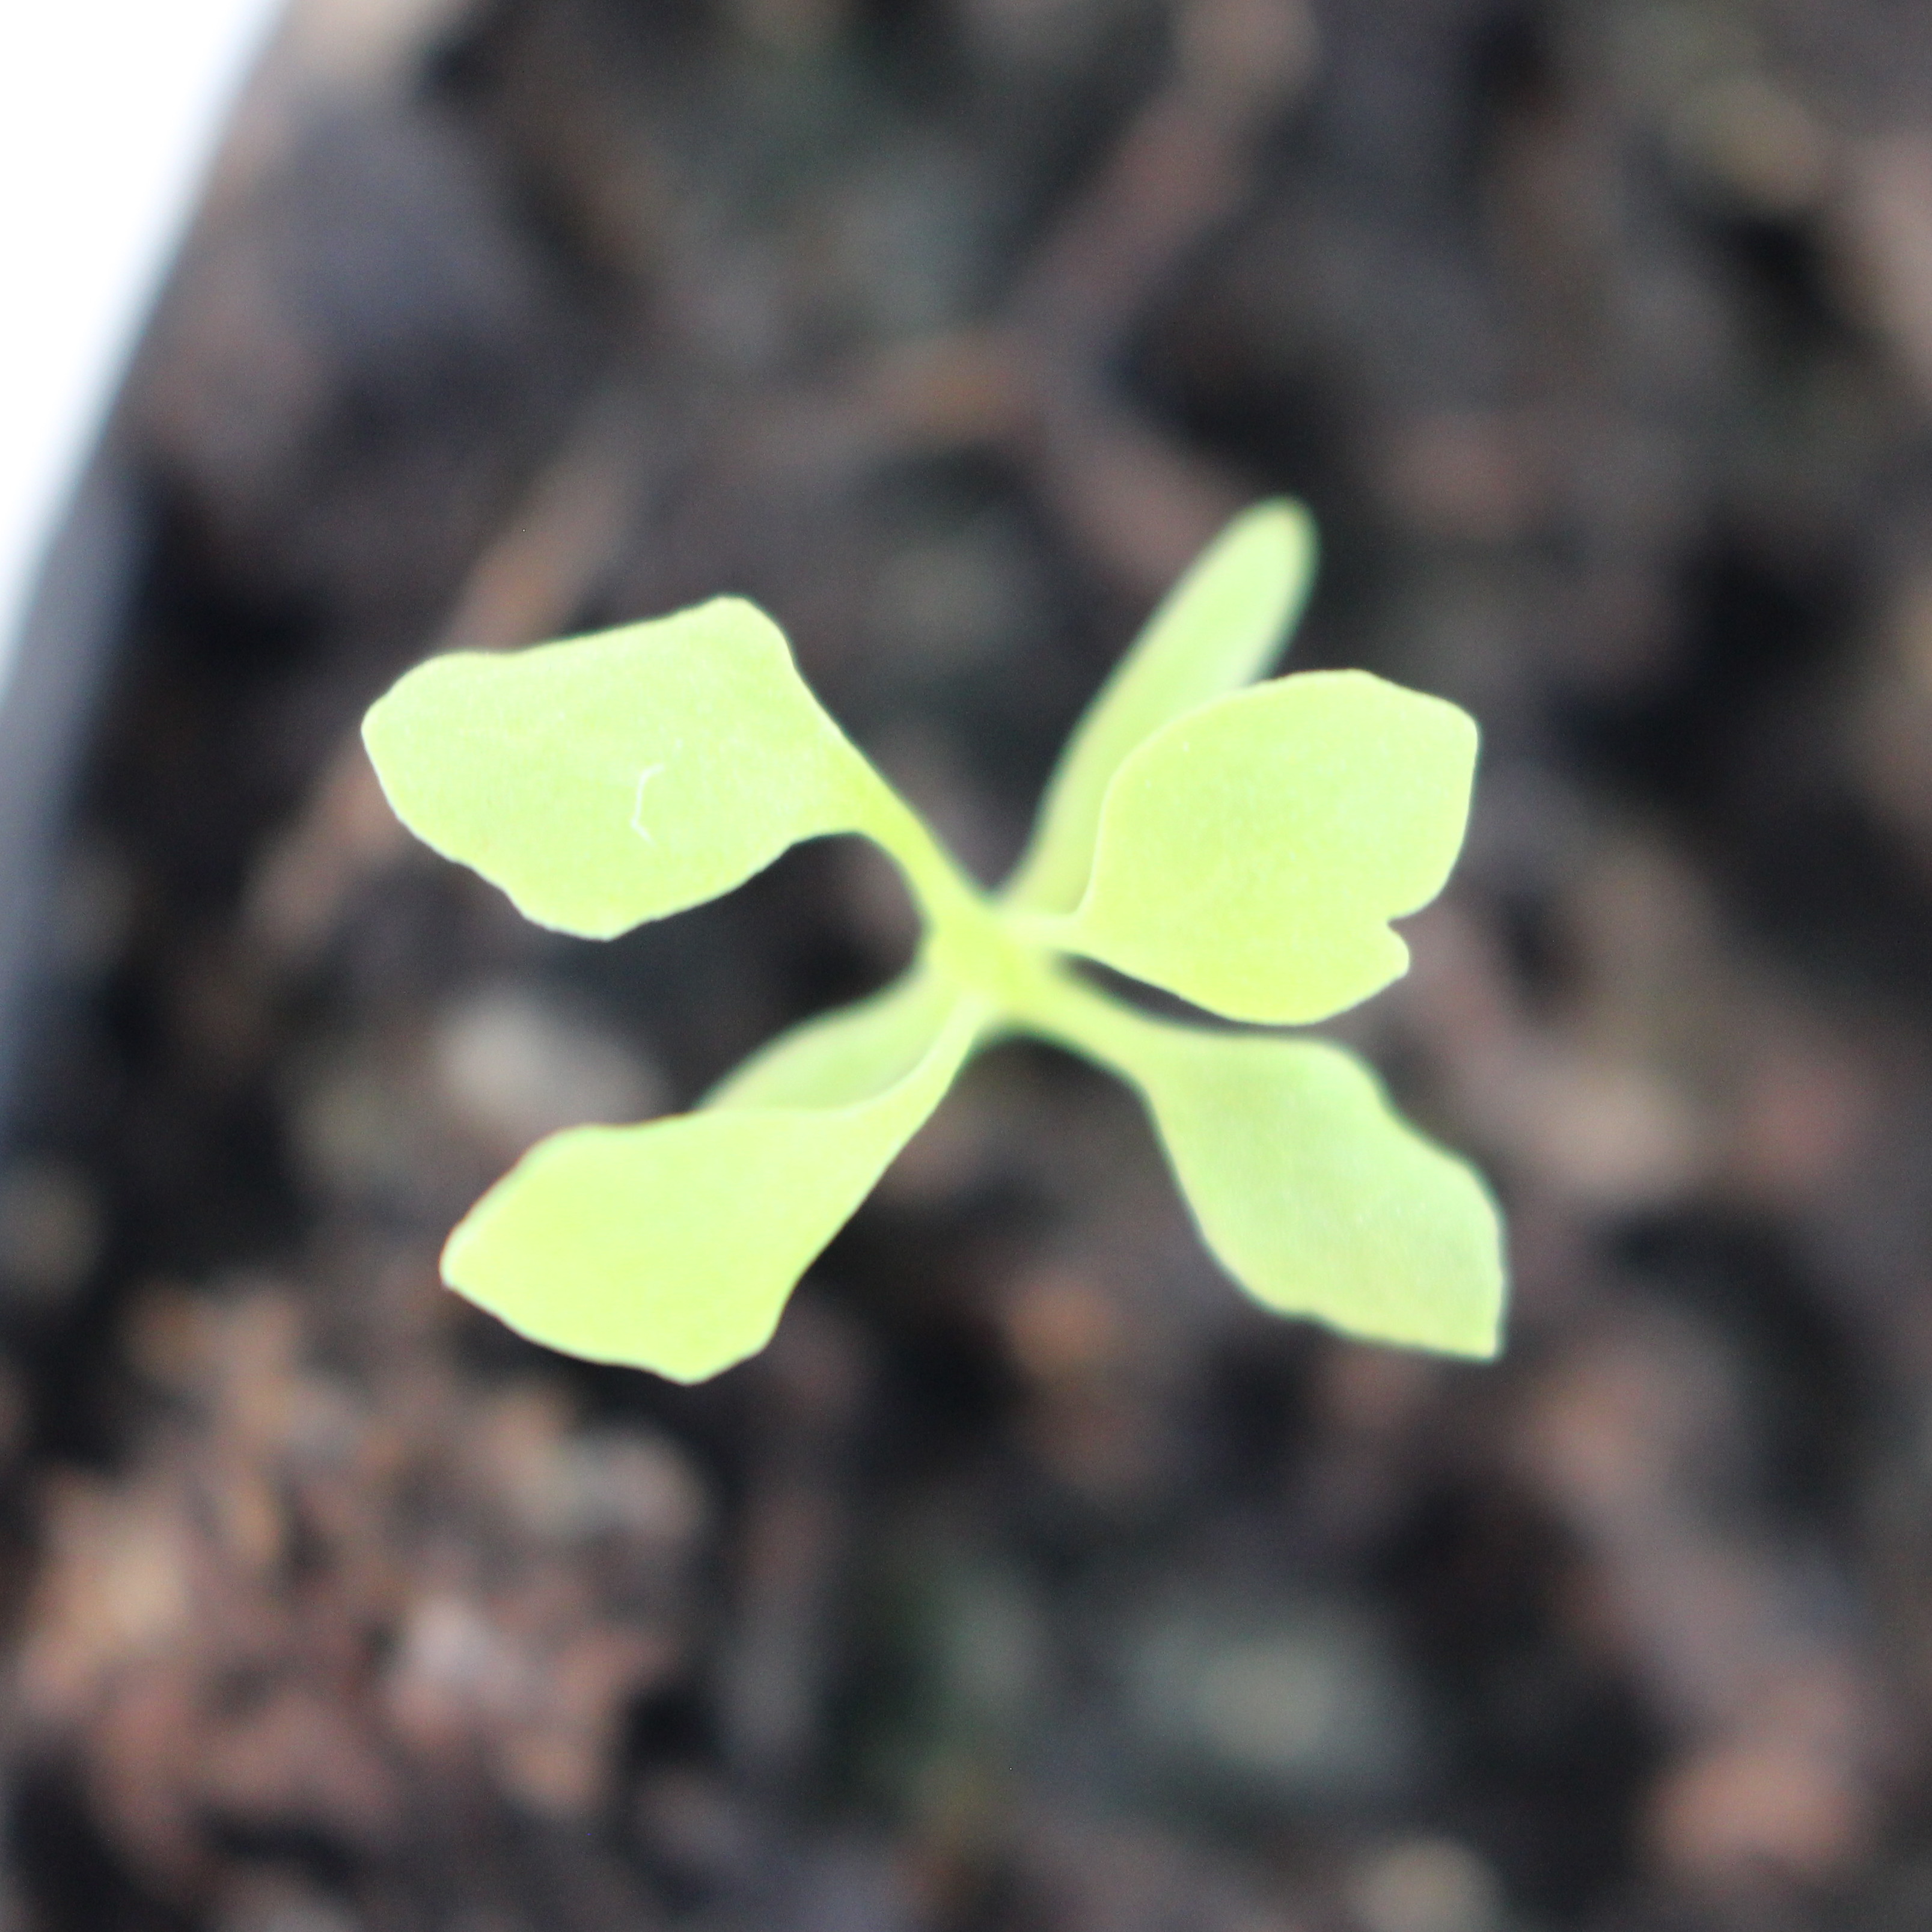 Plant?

Papaver rhoeas
